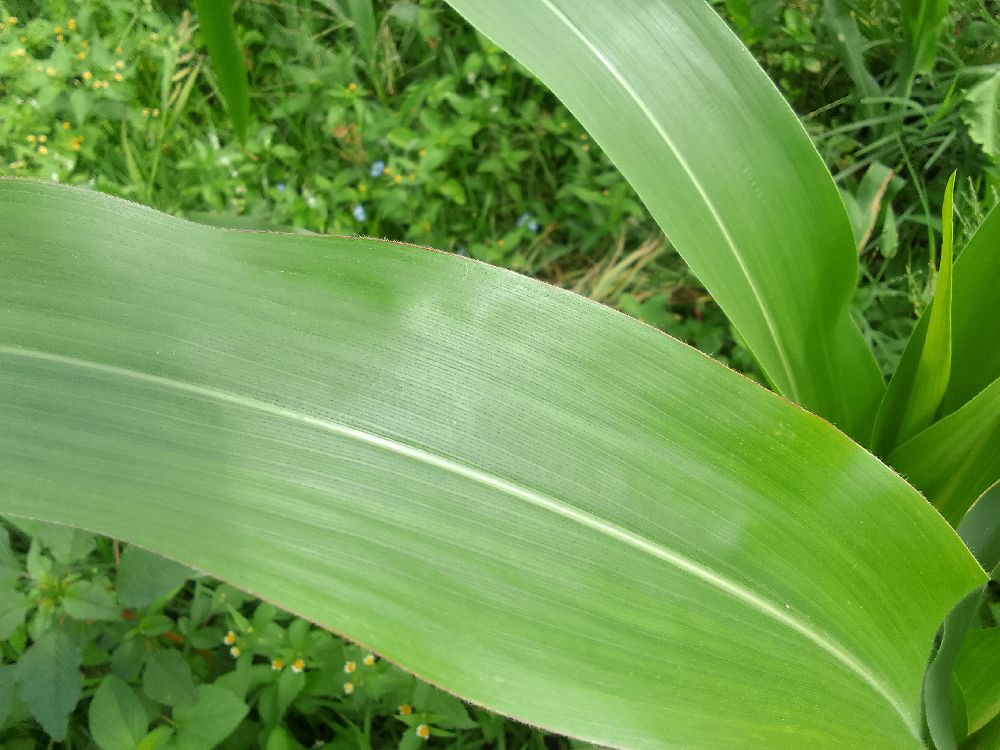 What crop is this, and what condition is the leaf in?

maize, healthy
